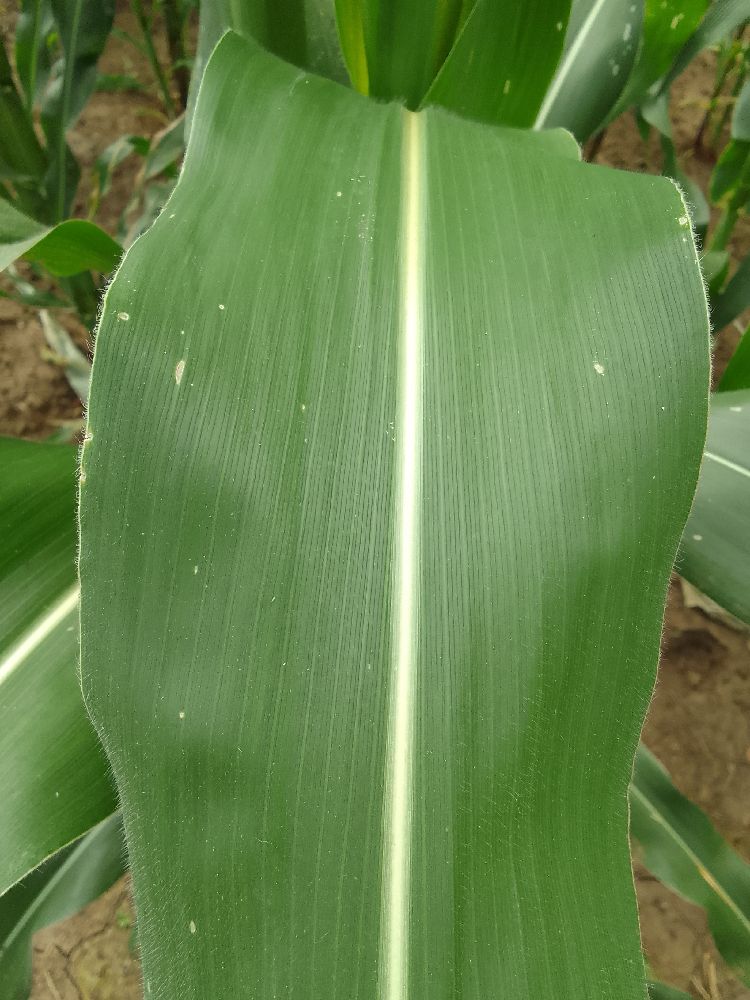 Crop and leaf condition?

maize, healthy
